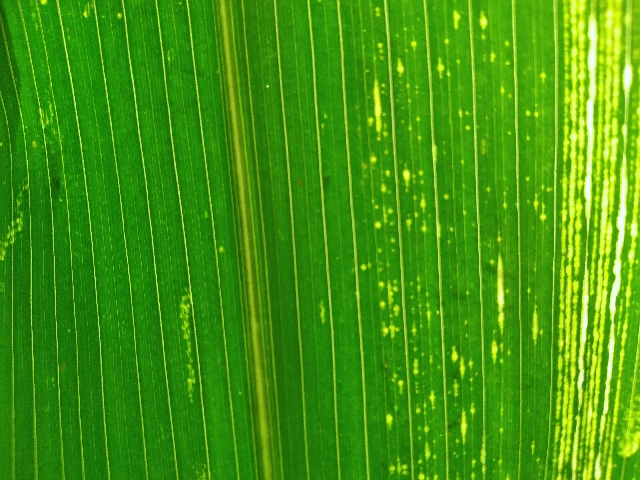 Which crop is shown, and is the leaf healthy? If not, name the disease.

maize, maize streak virus
